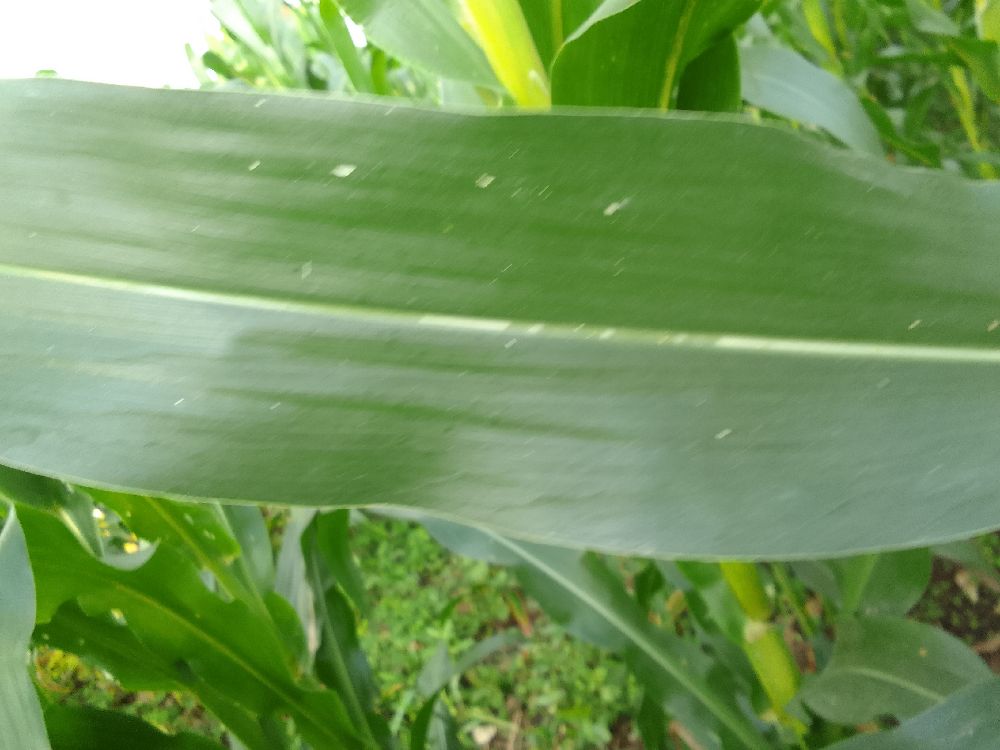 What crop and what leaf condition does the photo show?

maize, healthy
